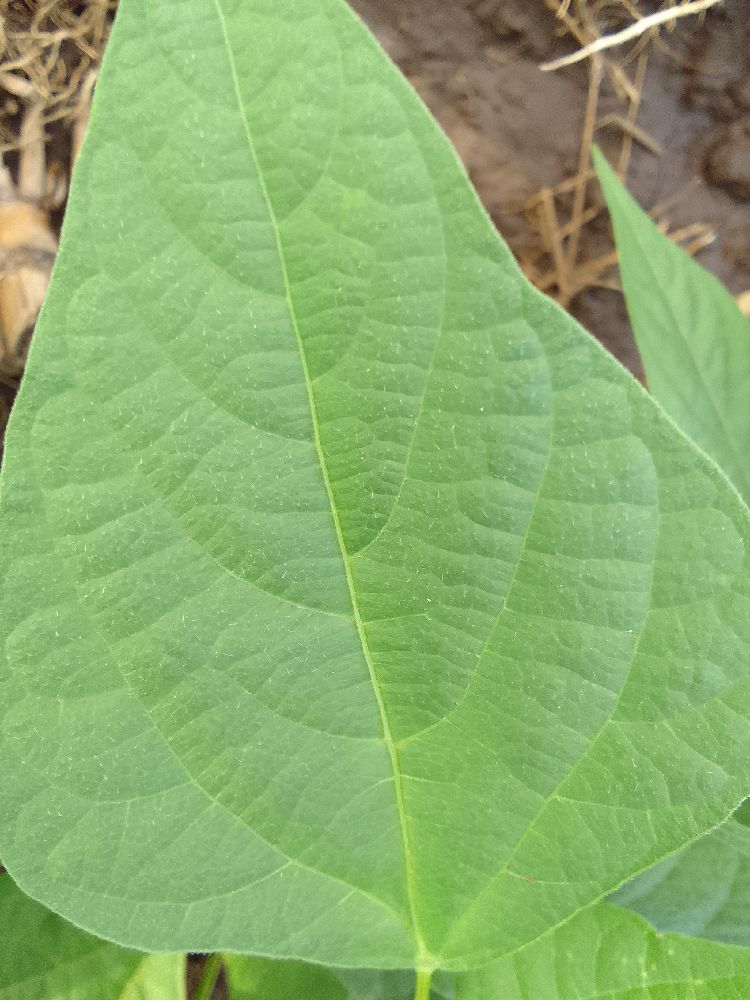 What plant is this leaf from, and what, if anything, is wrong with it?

common bean, healthy
